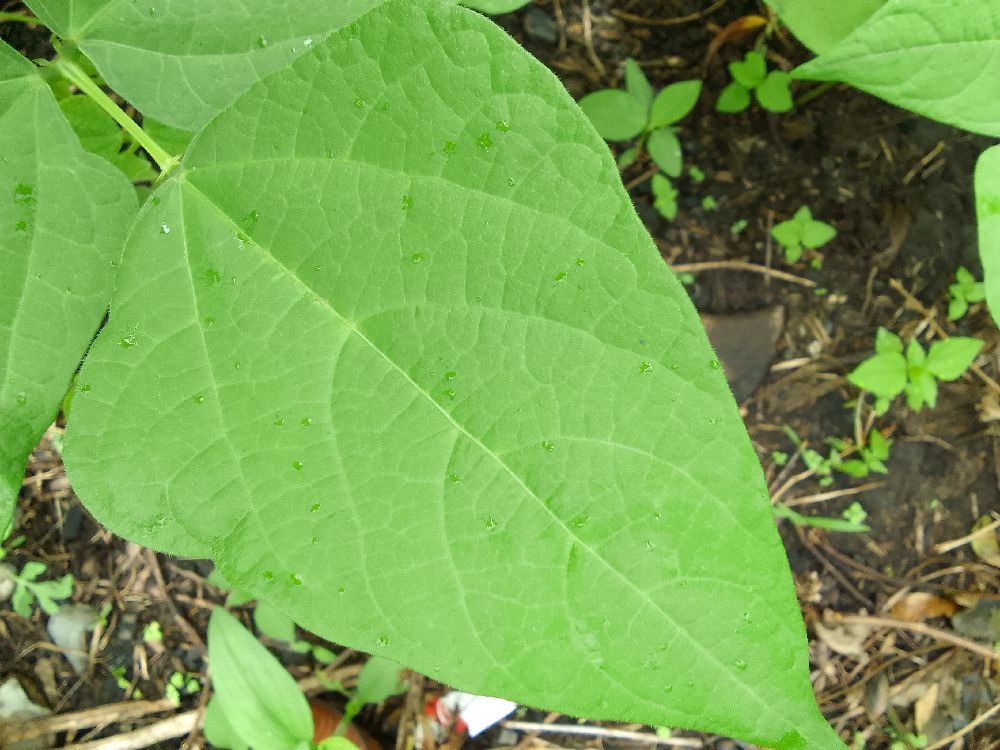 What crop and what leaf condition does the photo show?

common bean, healthy
